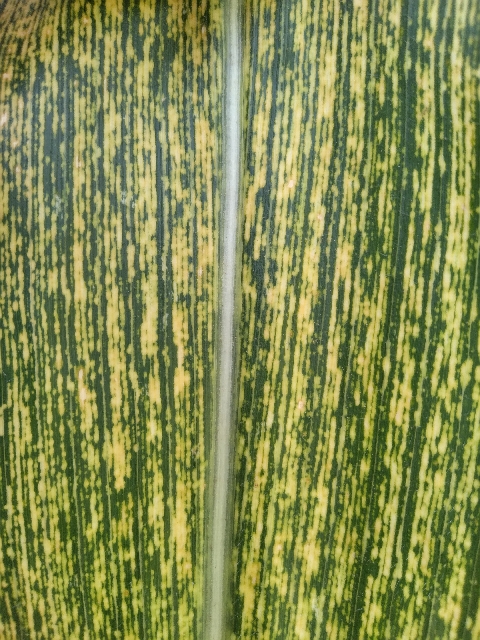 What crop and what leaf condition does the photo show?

maize, maize streak virus
